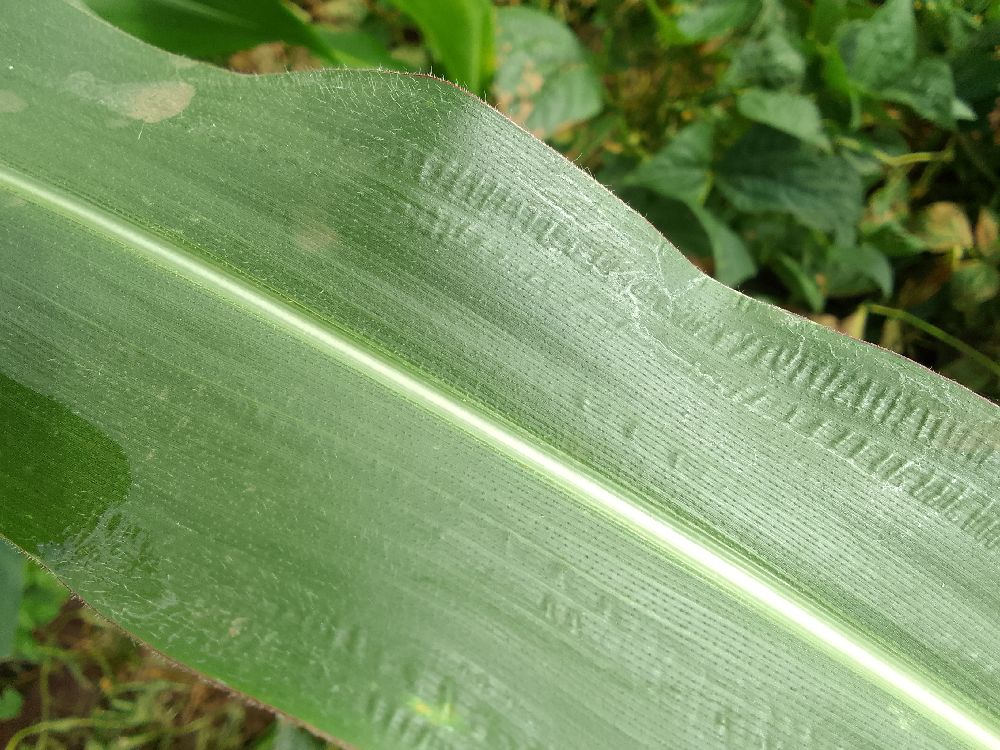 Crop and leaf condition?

maize, healthy
